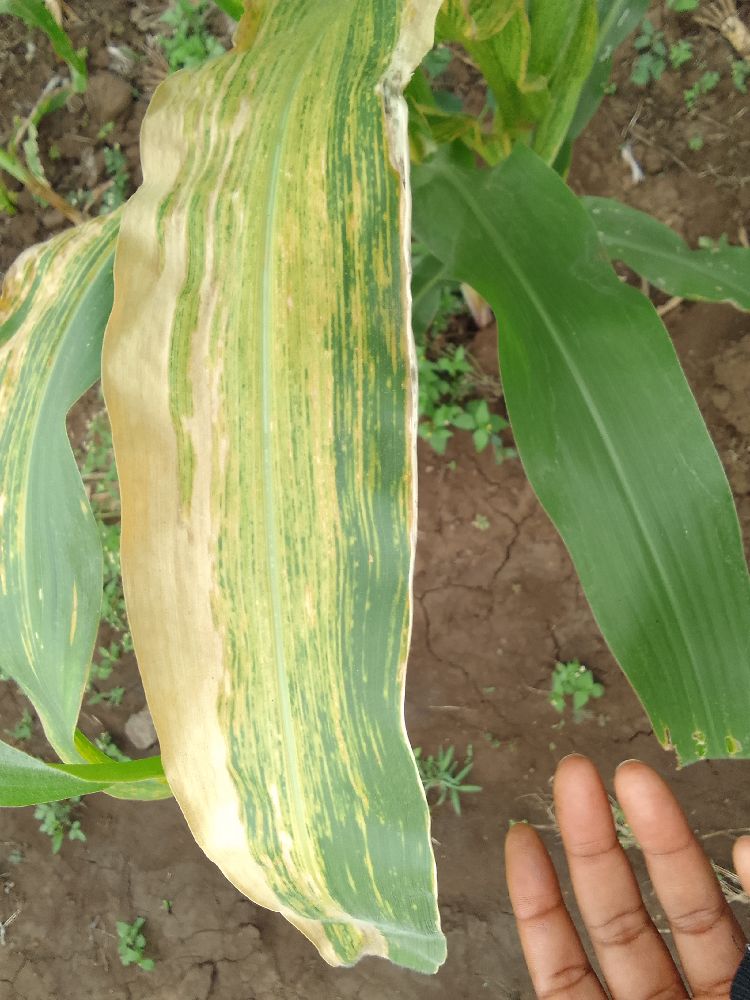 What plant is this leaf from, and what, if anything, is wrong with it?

maize, maize lethal necrosis
